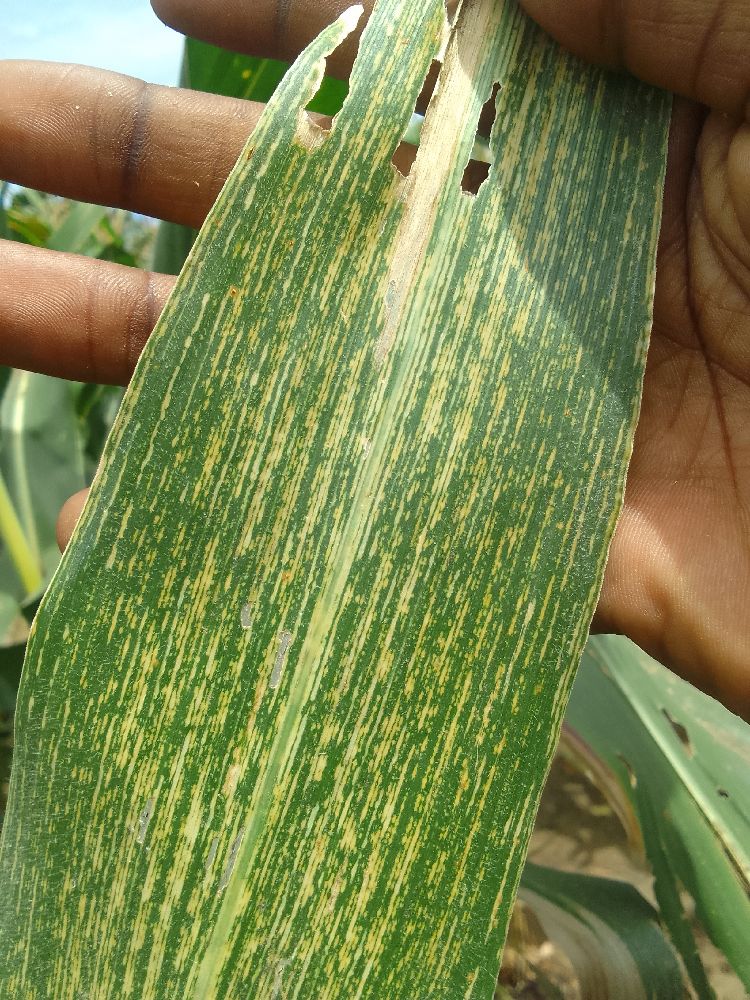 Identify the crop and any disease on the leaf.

maize, maize streak virus
